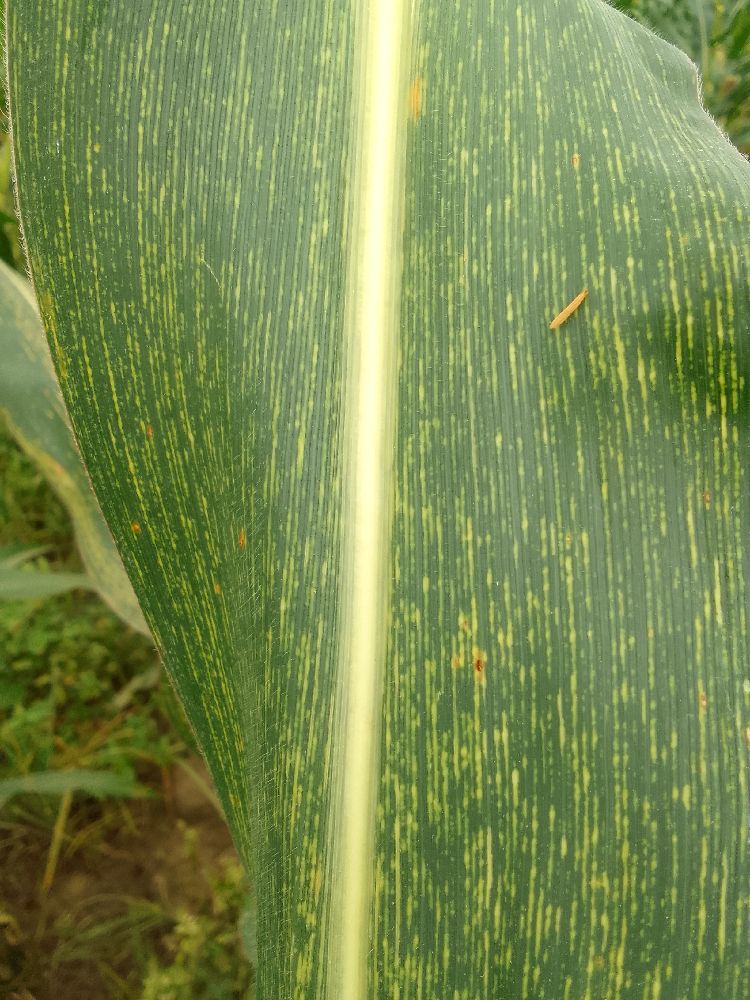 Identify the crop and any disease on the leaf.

maize, maize streak virus
